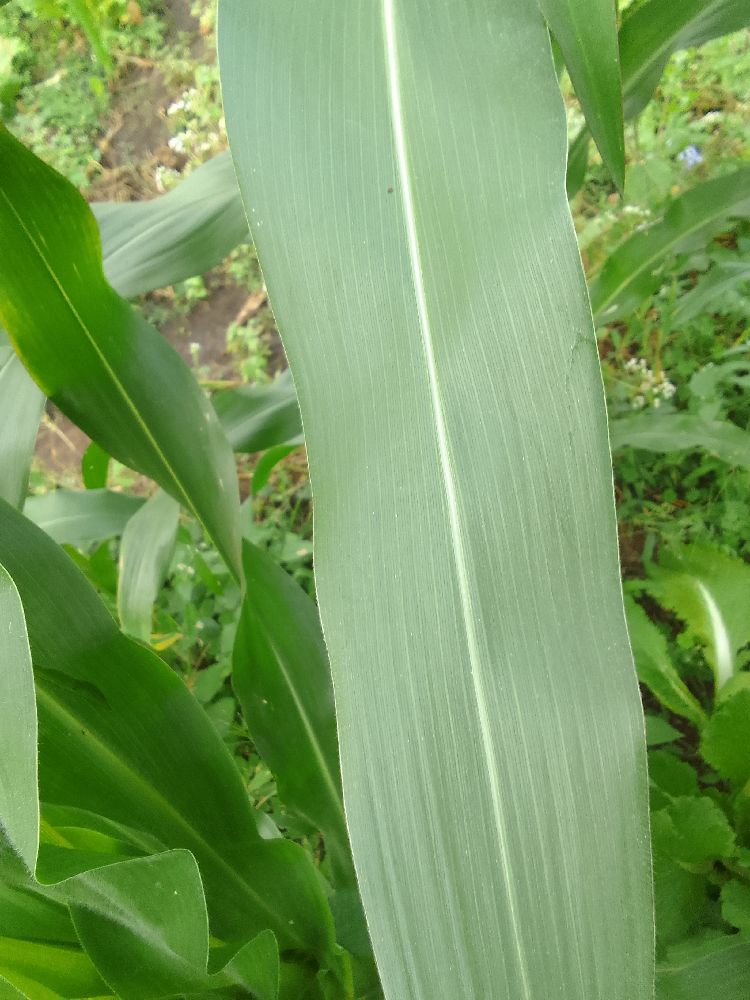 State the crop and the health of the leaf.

maize, healthy
